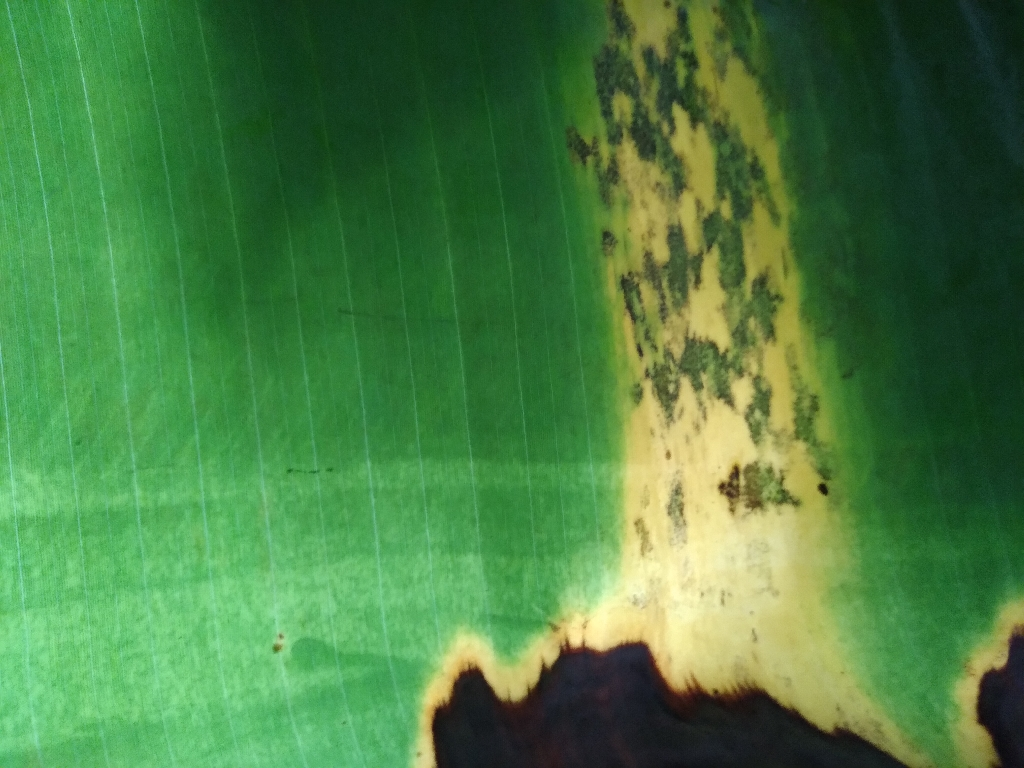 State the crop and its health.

banana, black sigatoka
